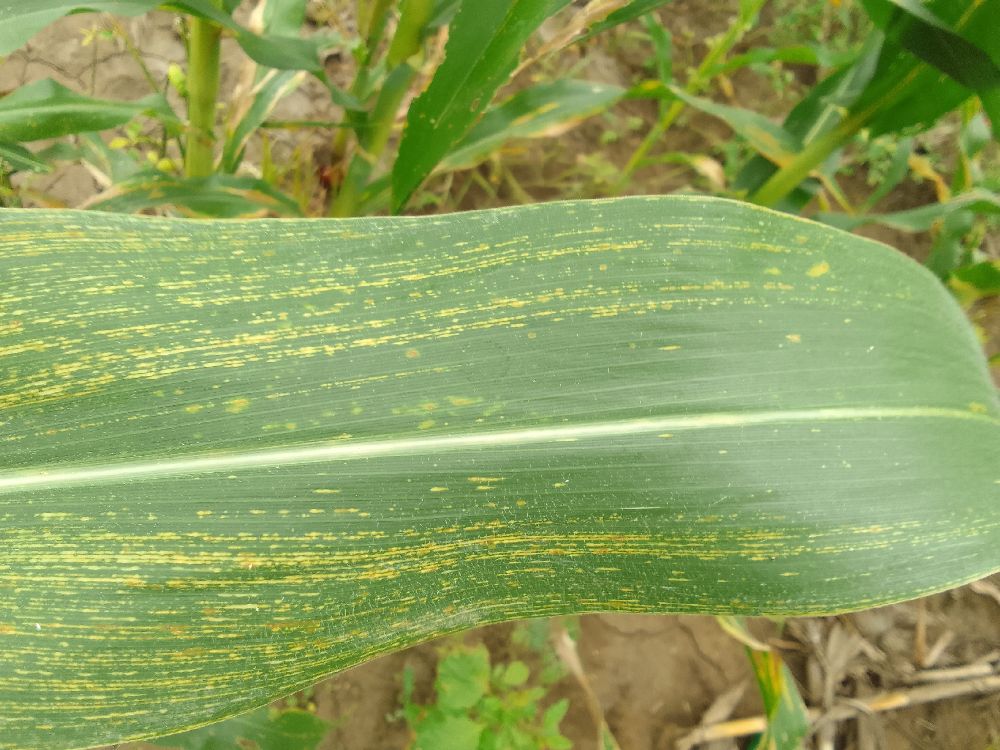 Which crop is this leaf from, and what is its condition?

maize, maize streak virus
